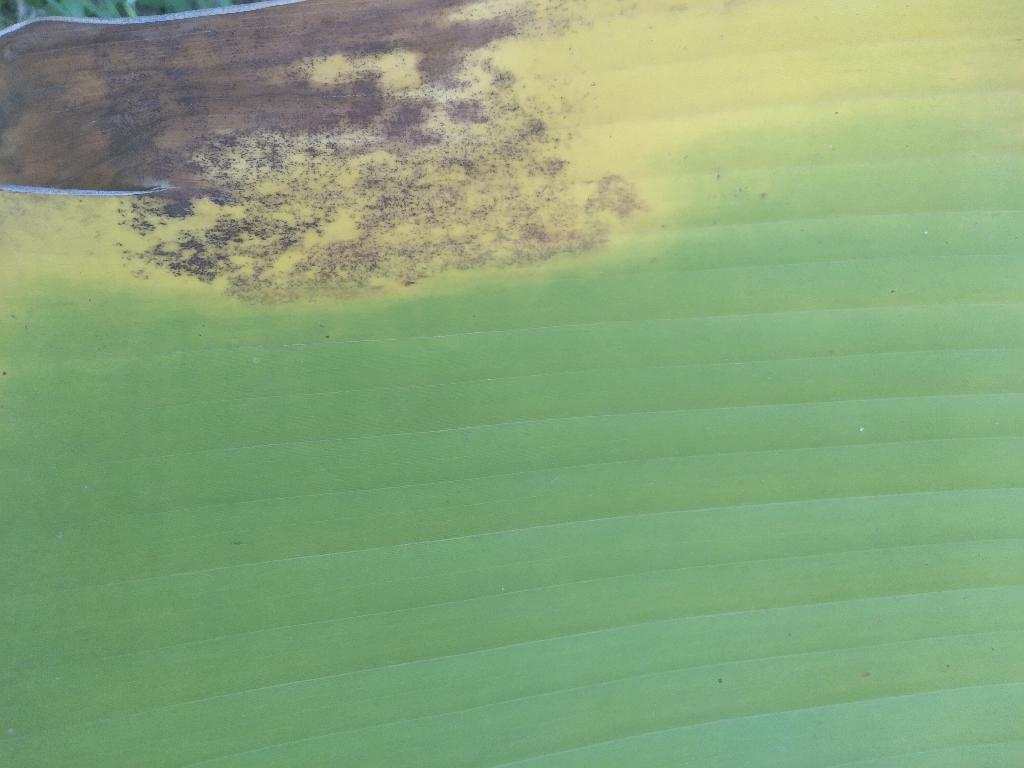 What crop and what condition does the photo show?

banana, black sigatoka
